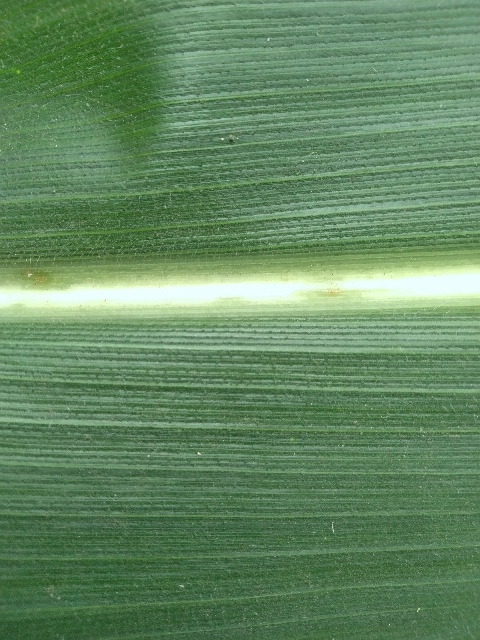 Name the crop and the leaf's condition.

maize, healthy
